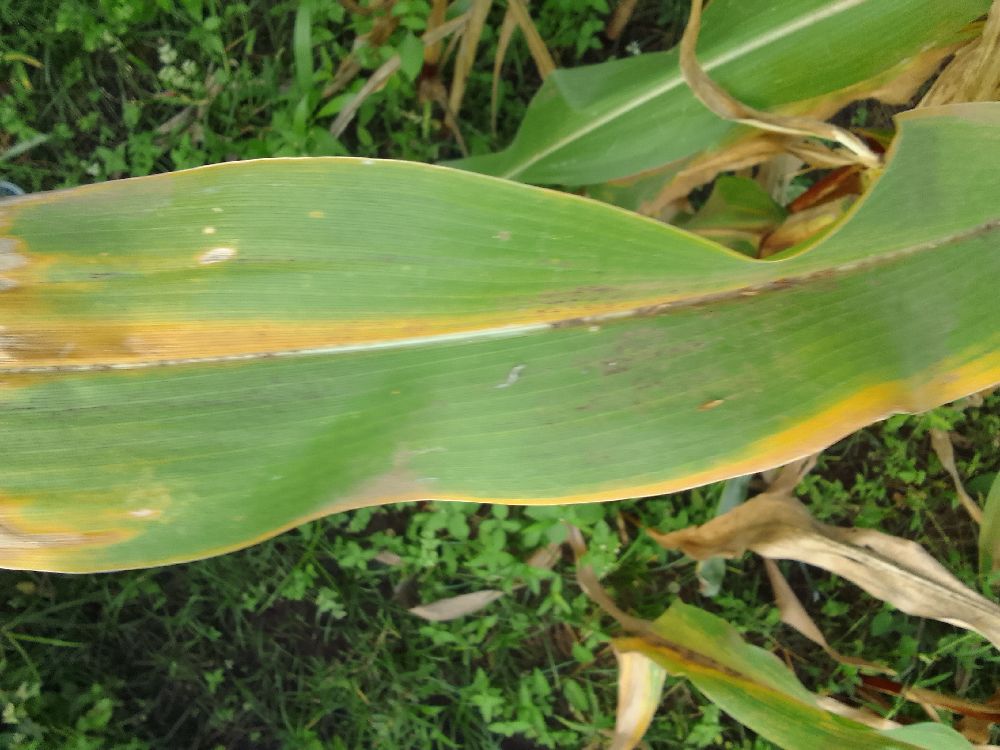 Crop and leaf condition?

maize, maize lethal necrosis
